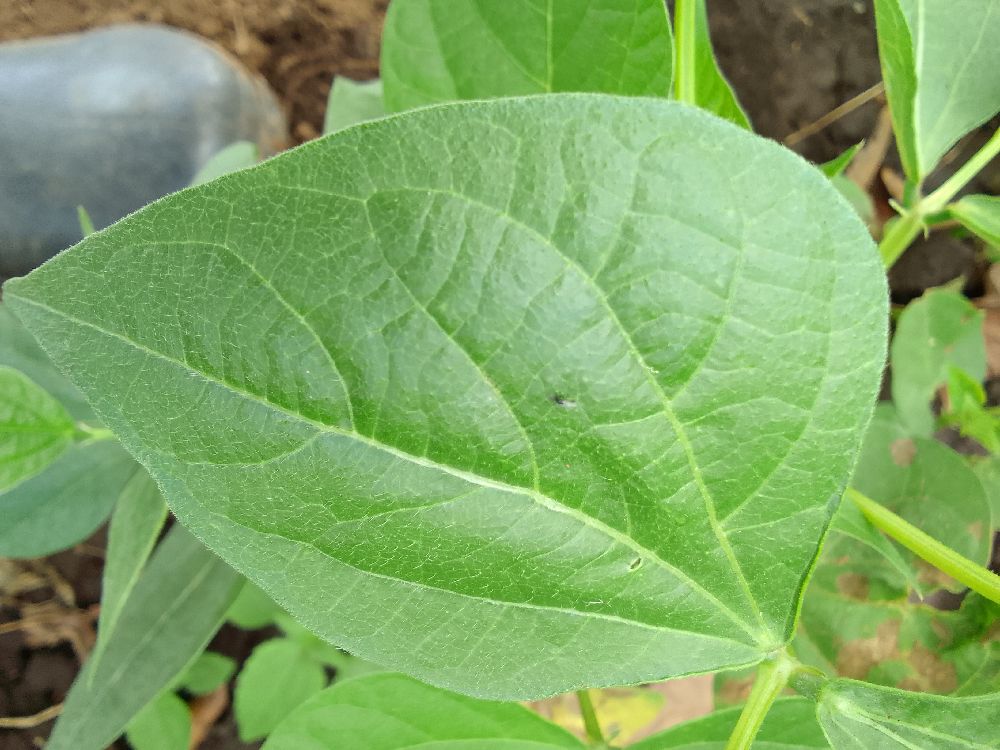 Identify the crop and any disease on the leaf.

common bean, healthy
